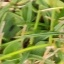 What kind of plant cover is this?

grass
